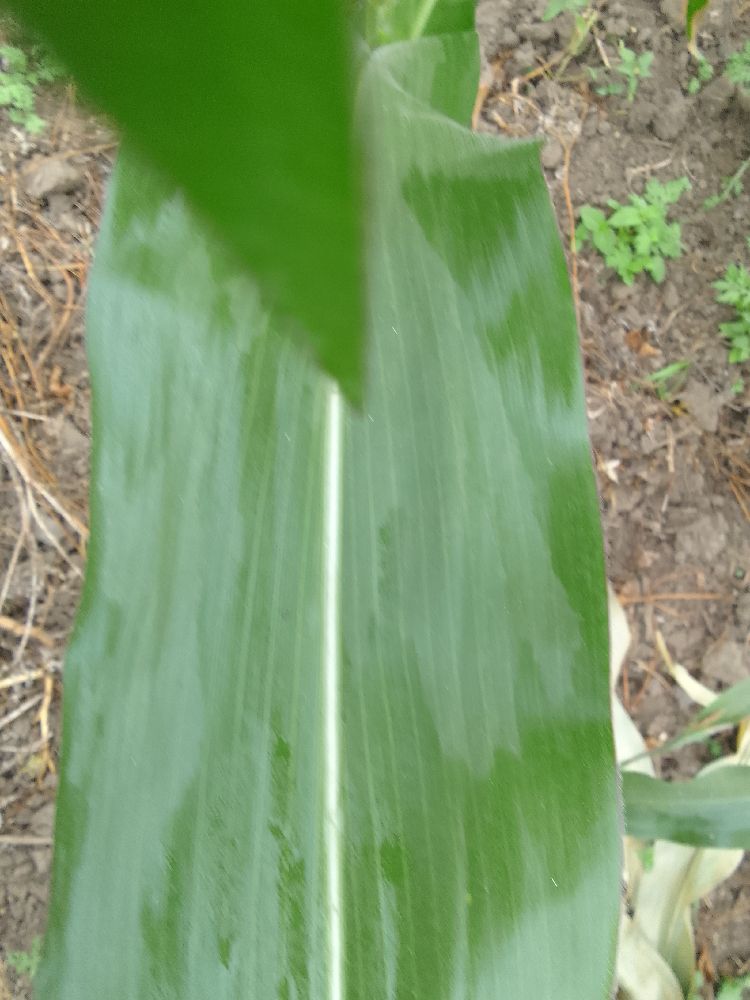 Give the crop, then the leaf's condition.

maize, healthy
